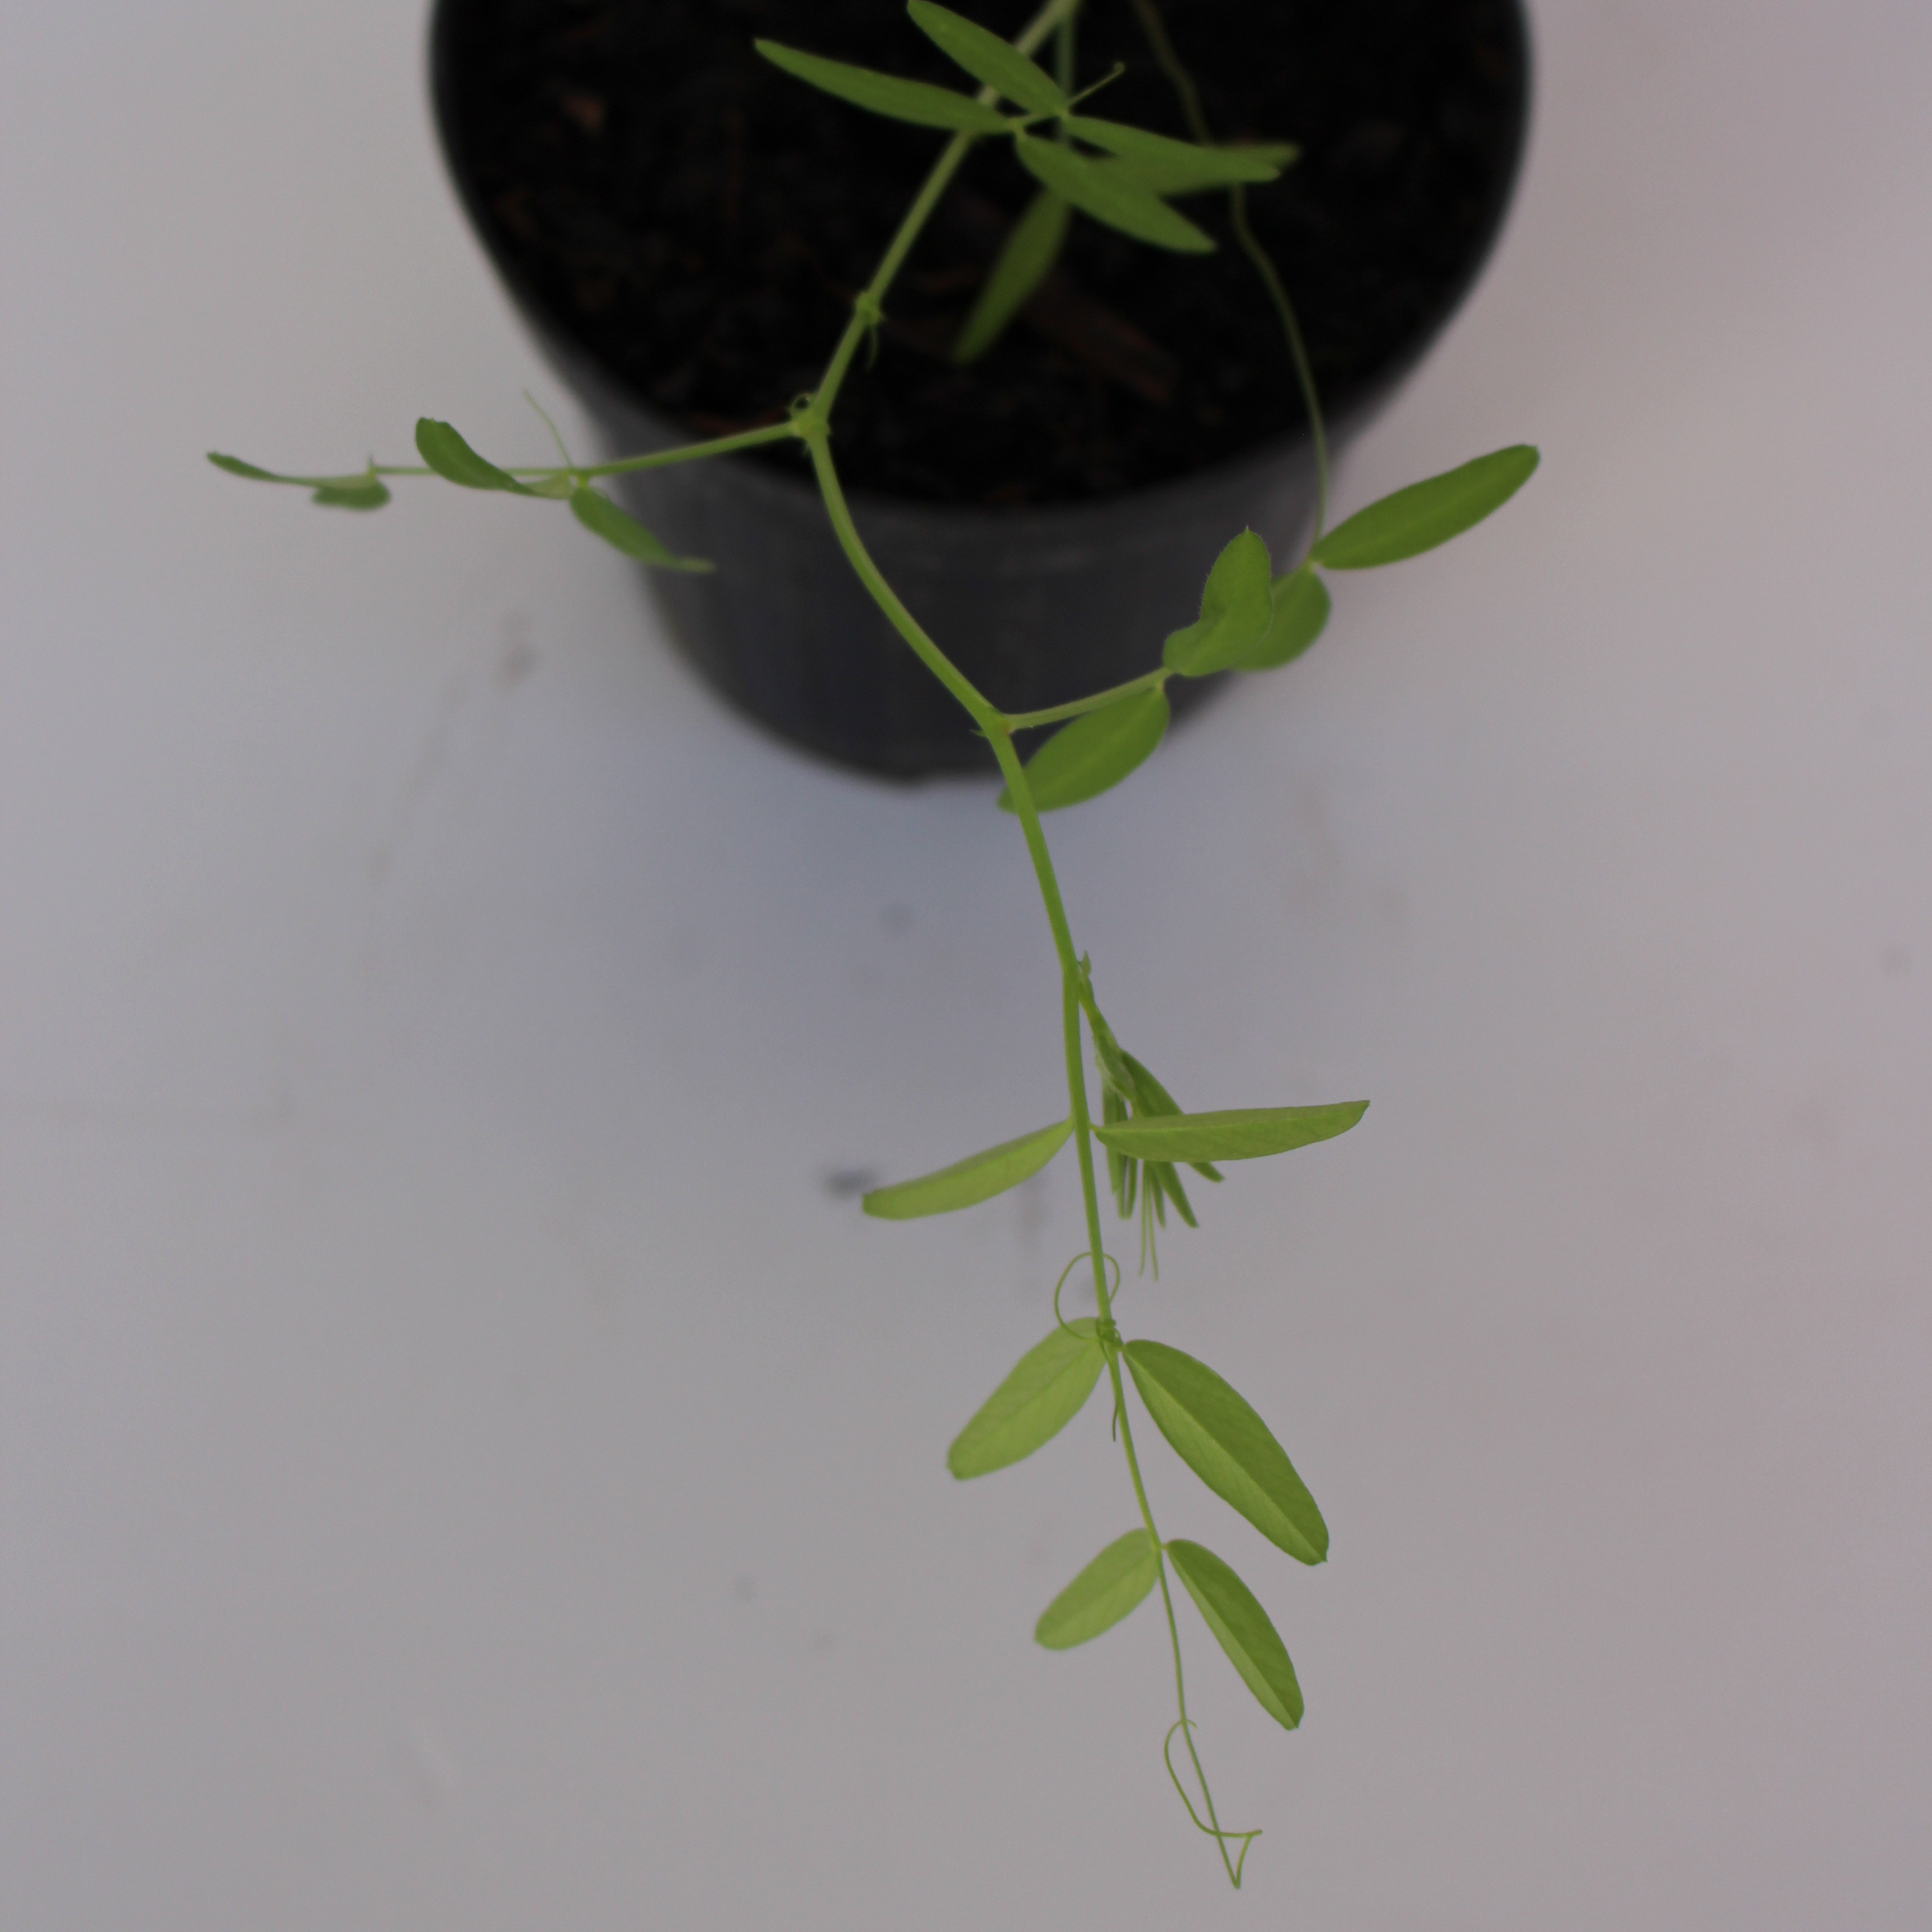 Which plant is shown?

Vicia sativa
